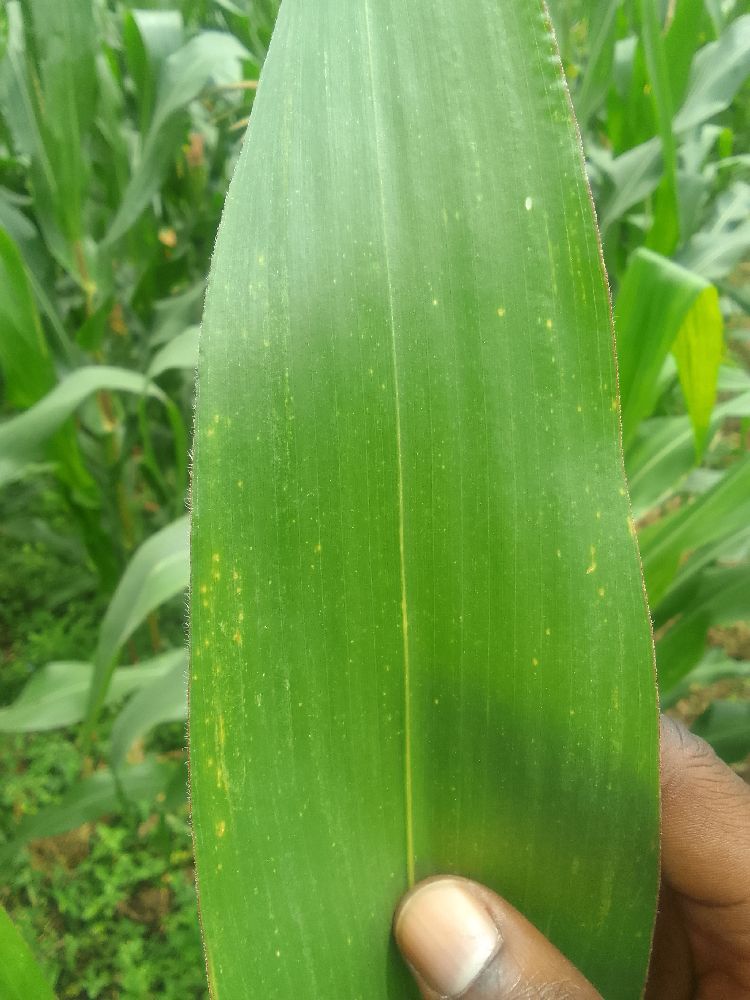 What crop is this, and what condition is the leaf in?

maize, healthy
